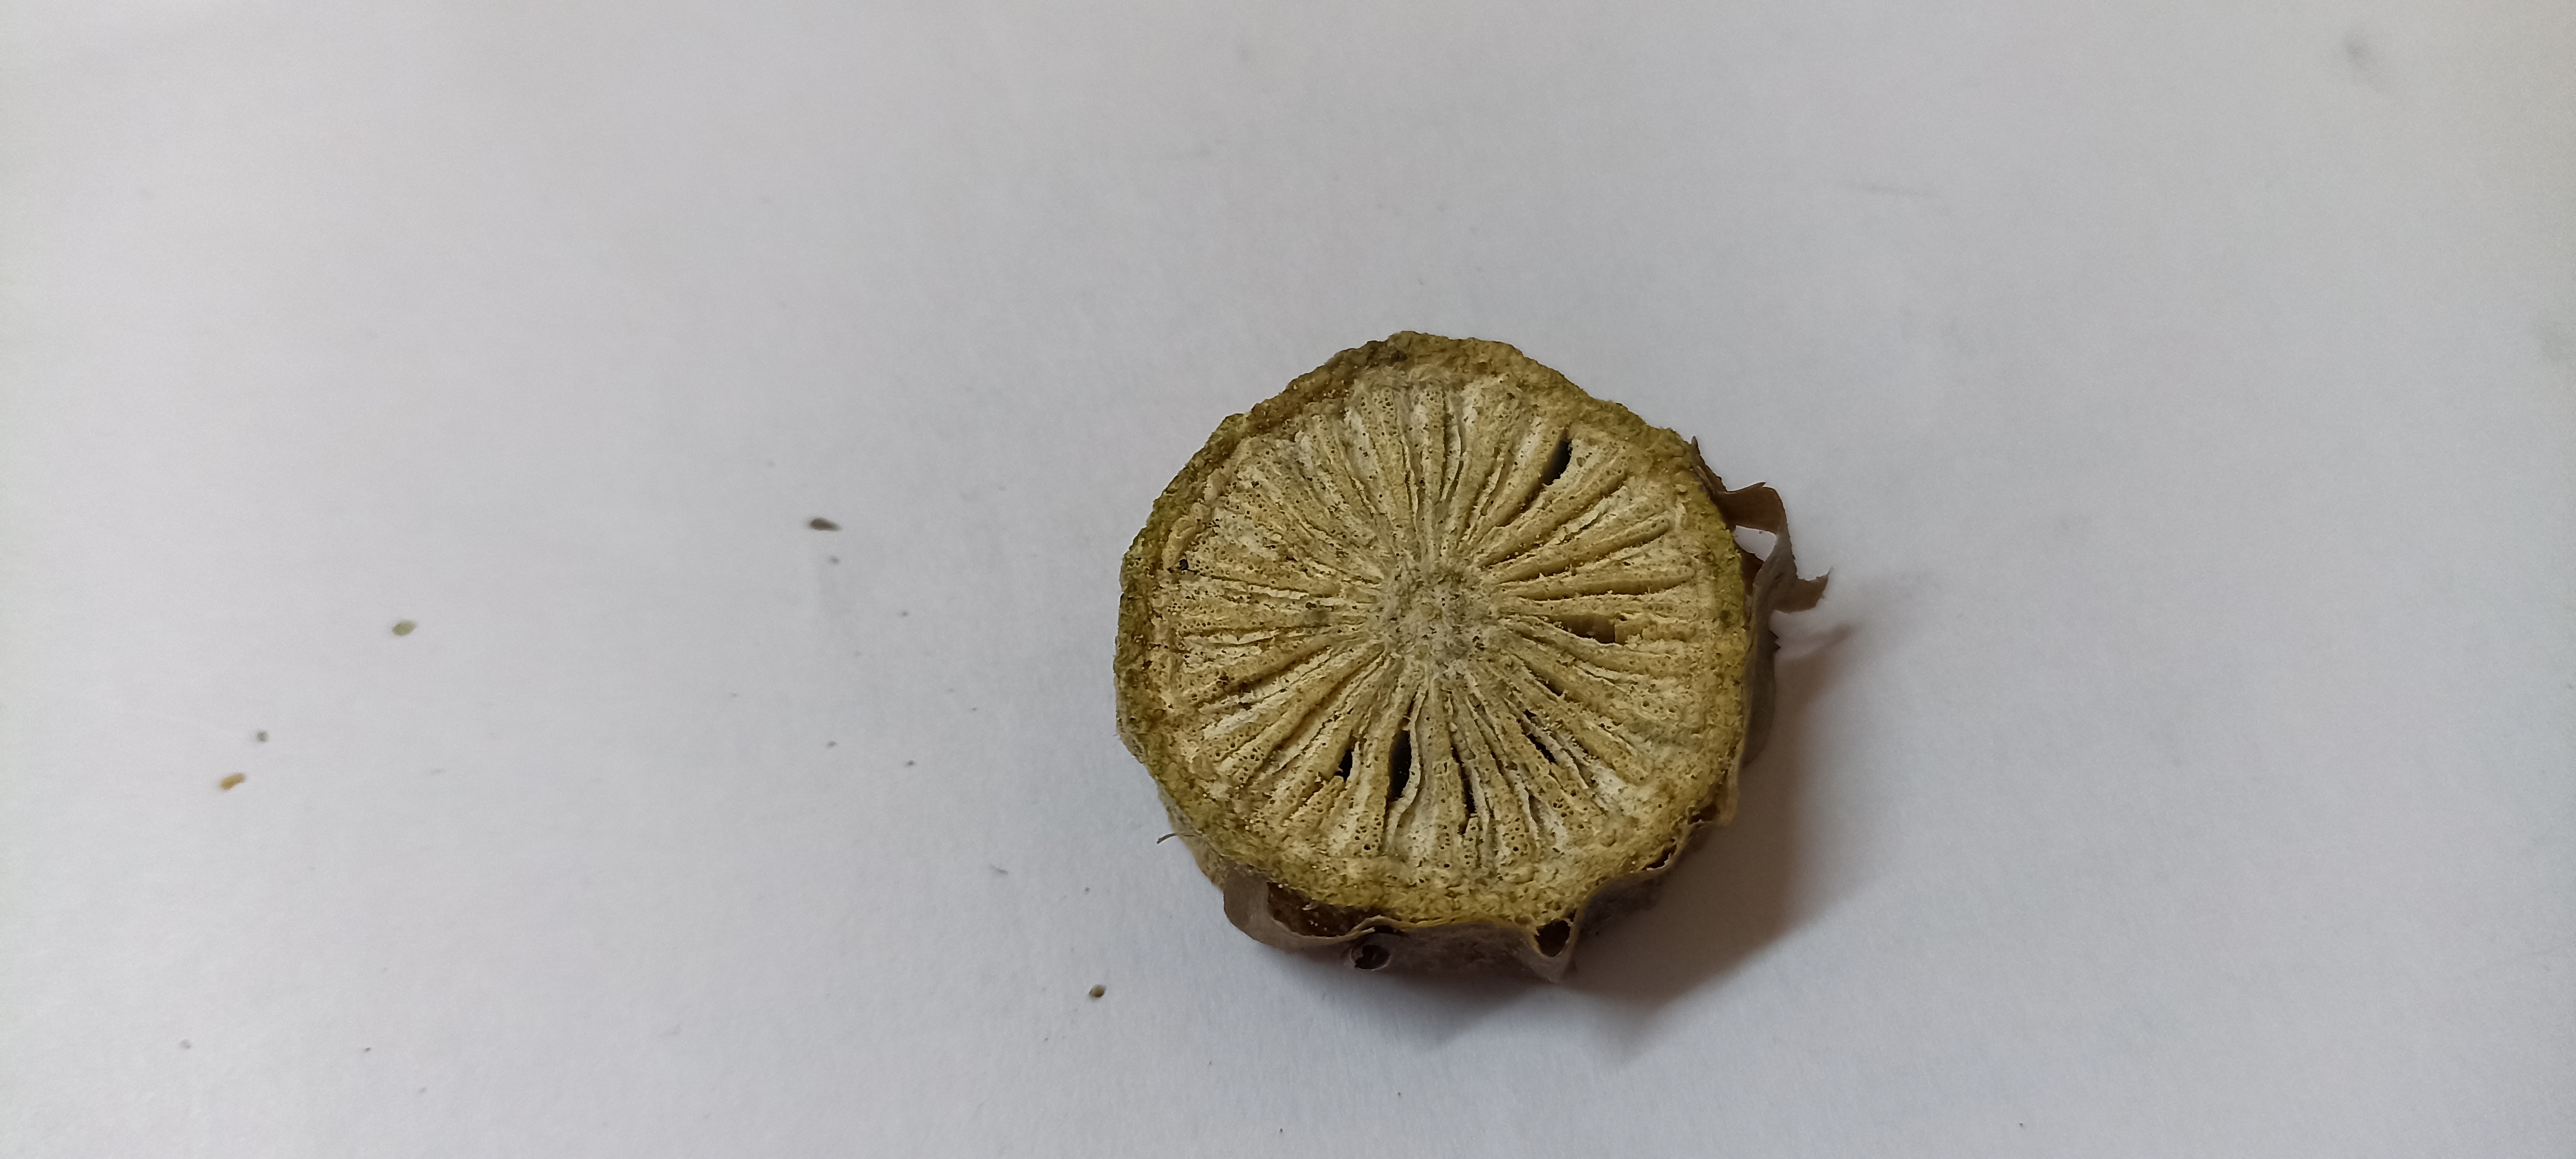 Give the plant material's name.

gulvel
